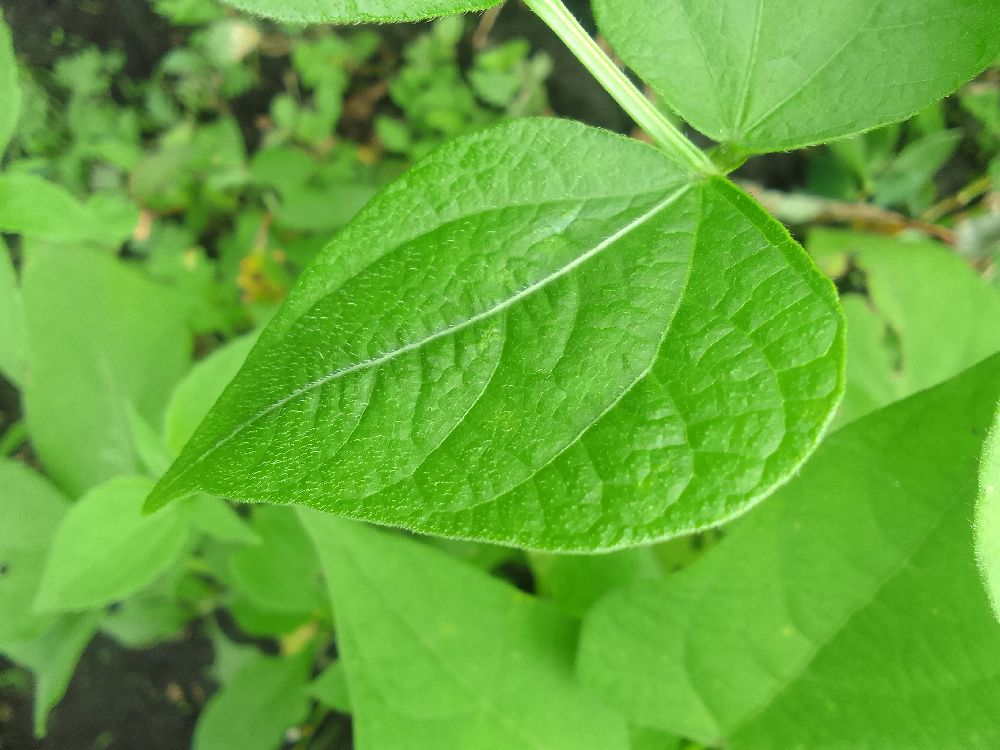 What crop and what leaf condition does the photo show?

common bean, healthy
